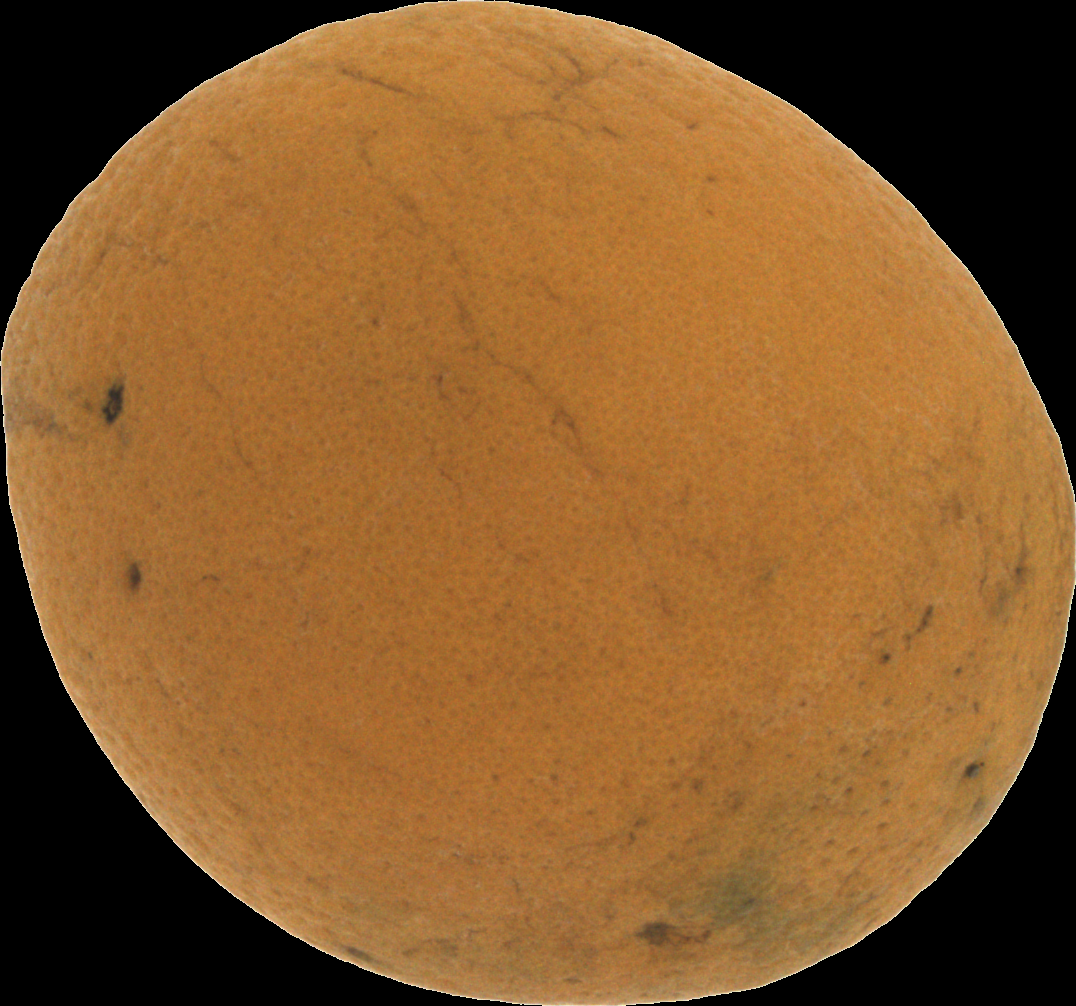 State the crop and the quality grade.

orange, bad
